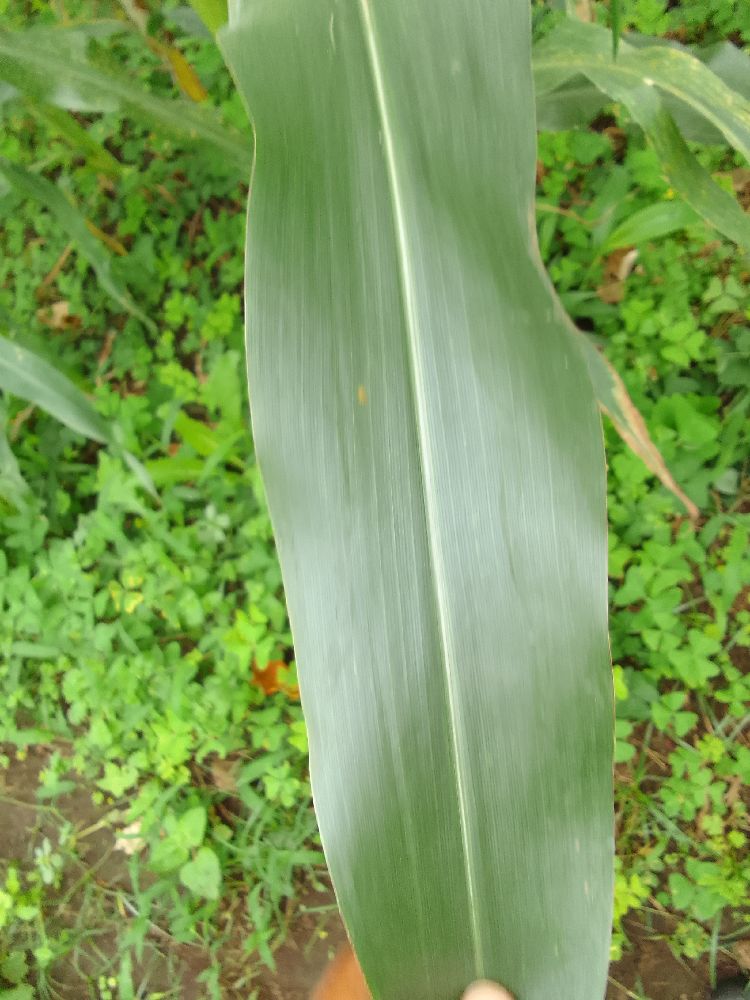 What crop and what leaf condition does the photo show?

maize, healthy
